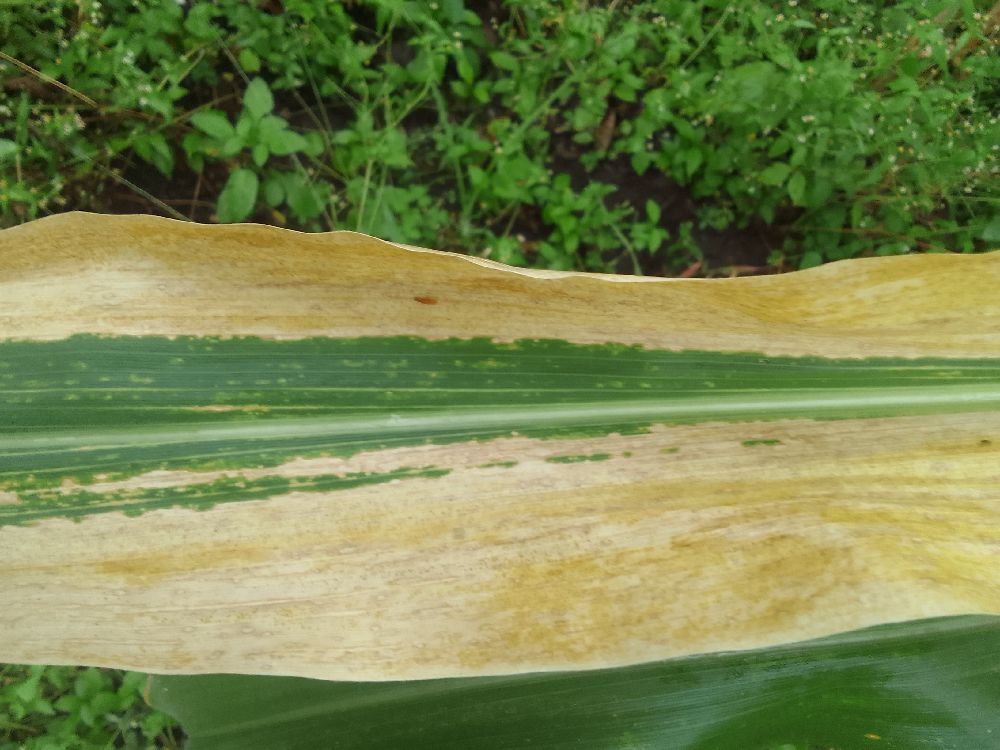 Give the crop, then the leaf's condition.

maize, maize lethal necrosis
